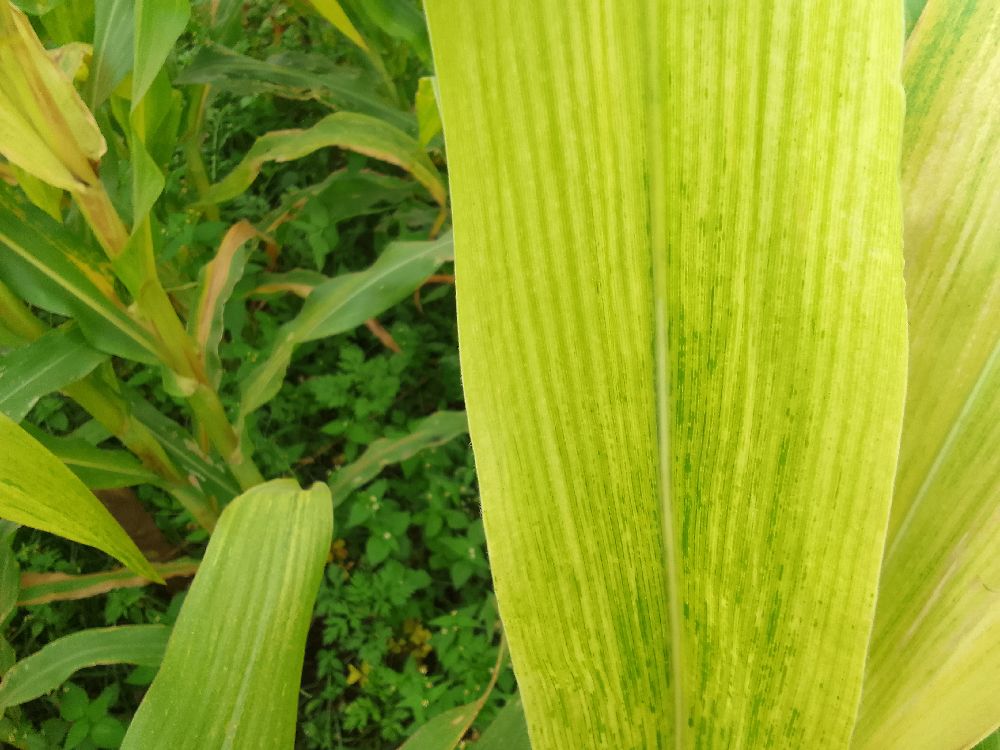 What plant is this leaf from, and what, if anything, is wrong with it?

maize, maize lethal necrosis
